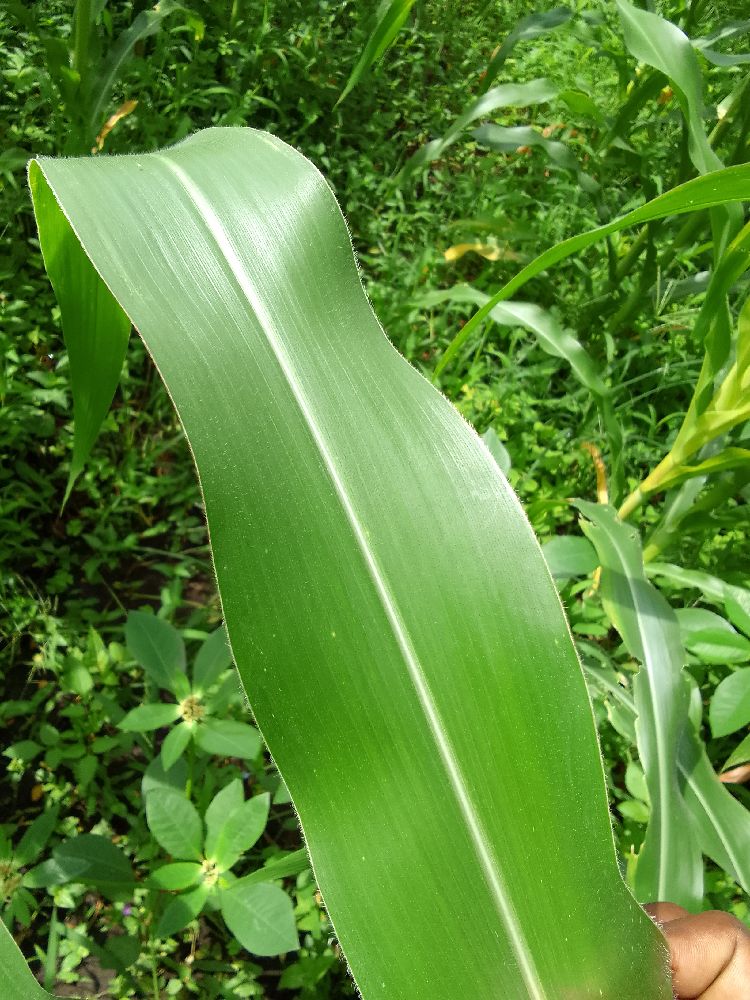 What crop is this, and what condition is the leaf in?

maize, healthy
